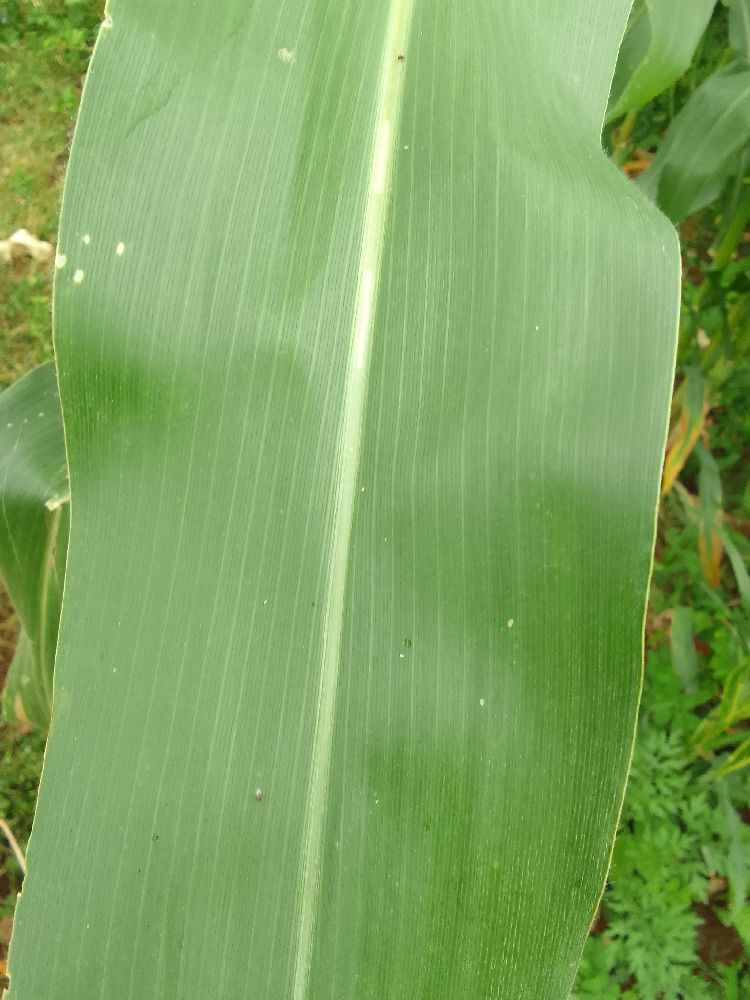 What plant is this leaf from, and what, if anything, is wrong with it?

maize, healthy
